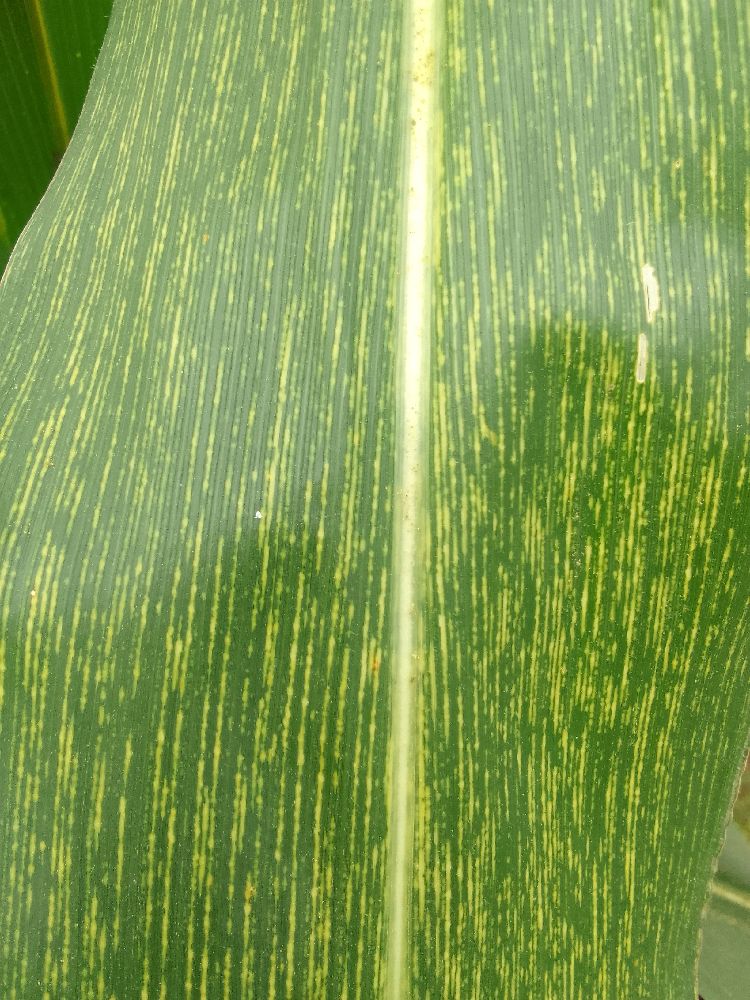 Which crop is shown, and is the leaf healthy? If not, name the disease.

maize, maize streak virus
